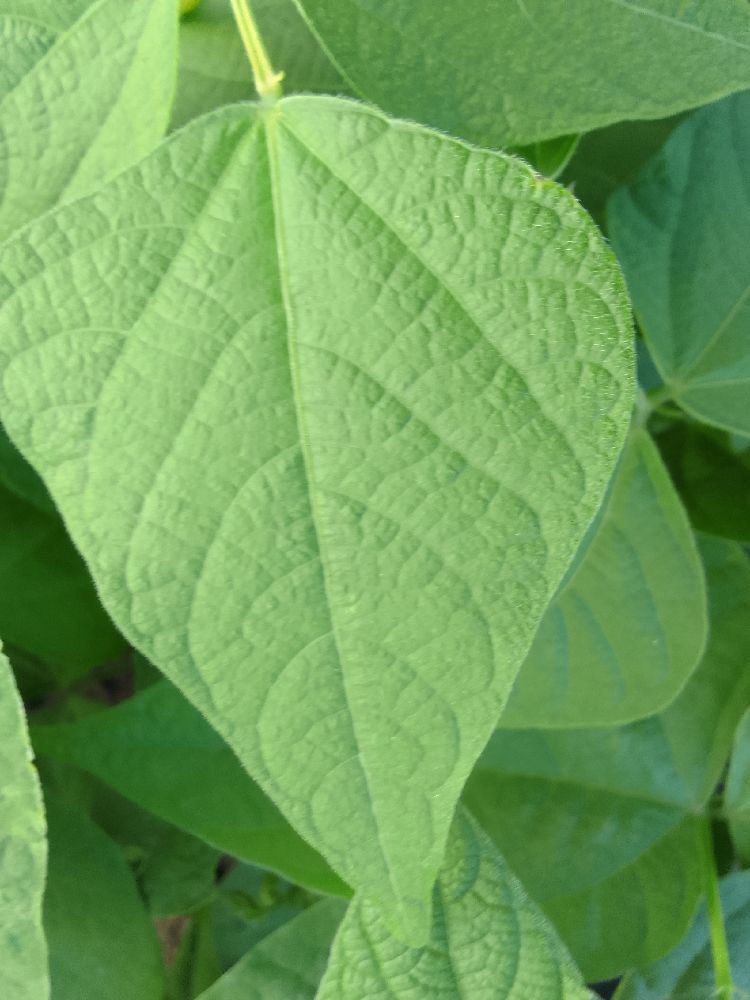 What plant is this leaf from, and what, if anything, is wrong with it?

common bean, healthy
